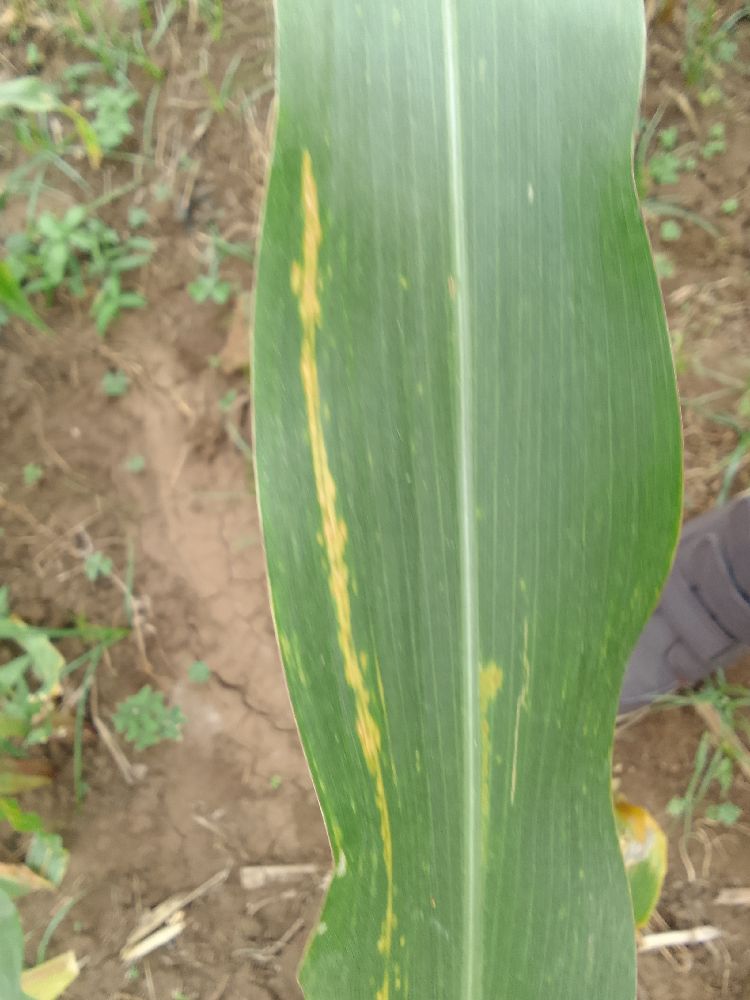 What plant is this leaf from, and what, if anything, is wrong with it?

maize, maize lethal necrosis
